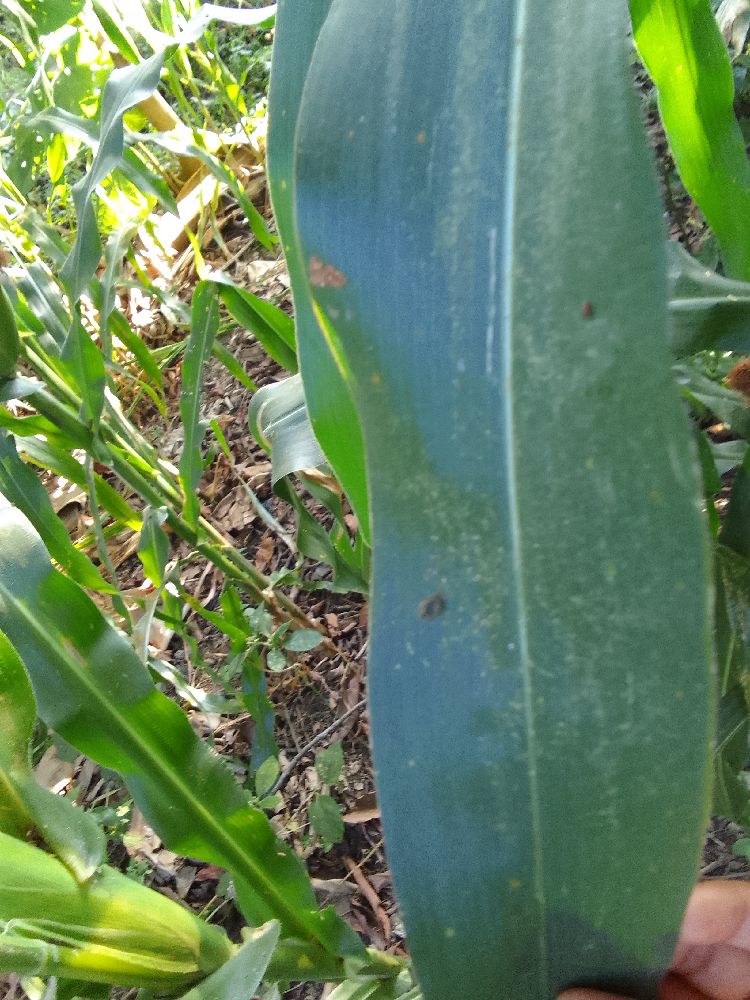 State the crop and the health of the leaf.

maize, healthy
